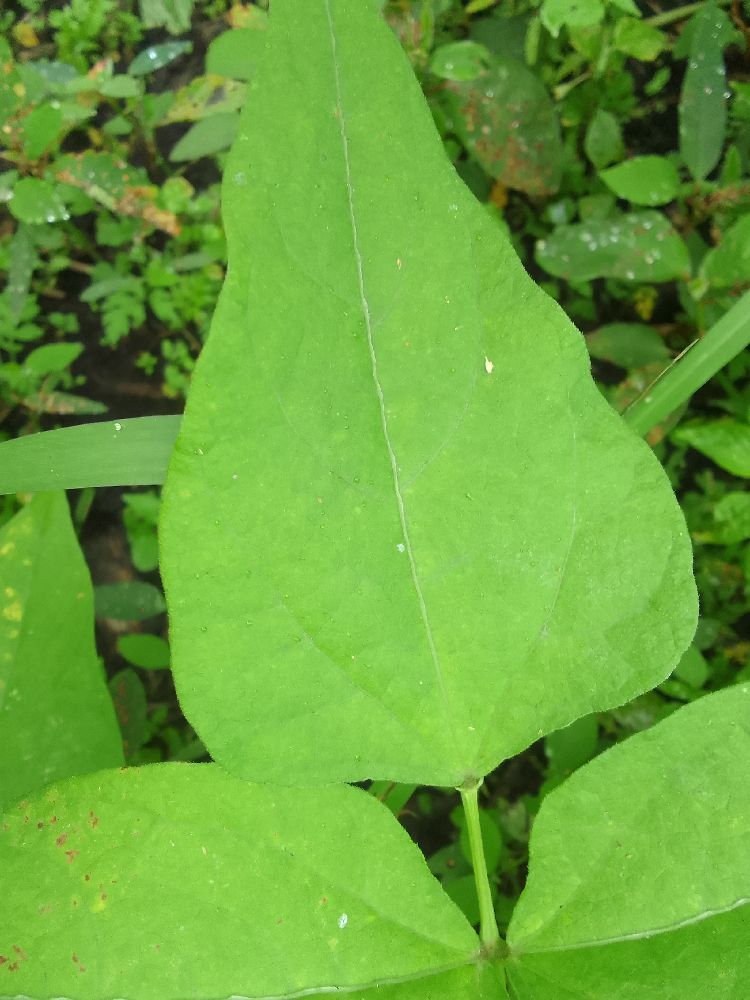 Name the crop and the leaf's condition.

common bean, healthy
